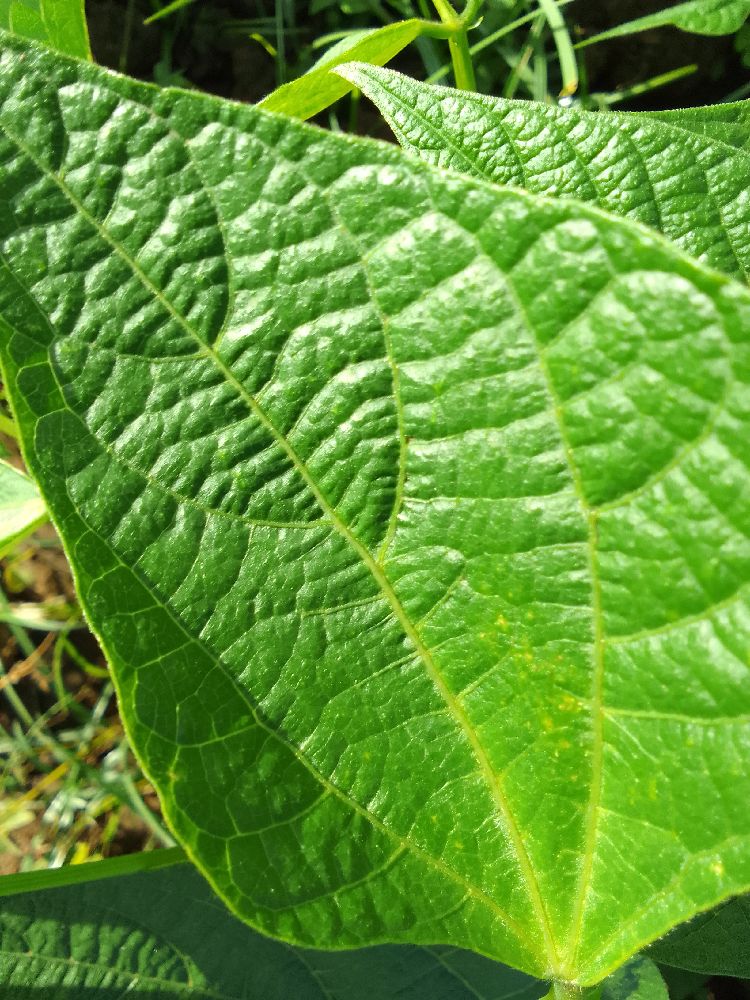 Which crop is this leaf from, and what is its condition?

common bean, healthy
